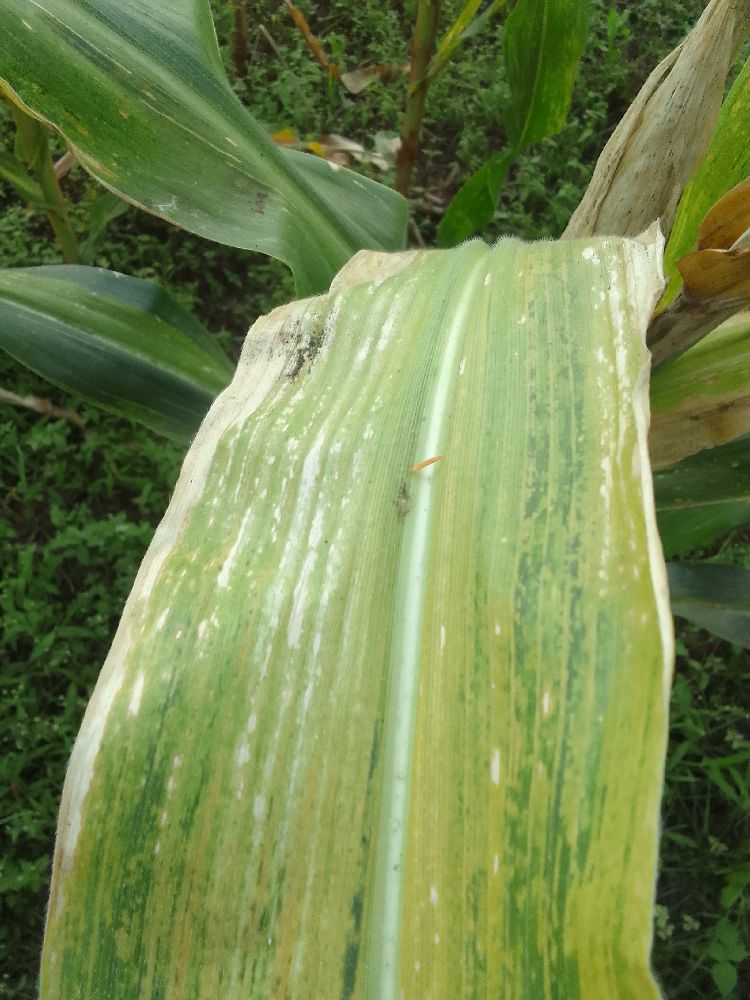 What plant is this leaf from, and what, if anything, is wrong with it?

maize, maize lethal necrosis
